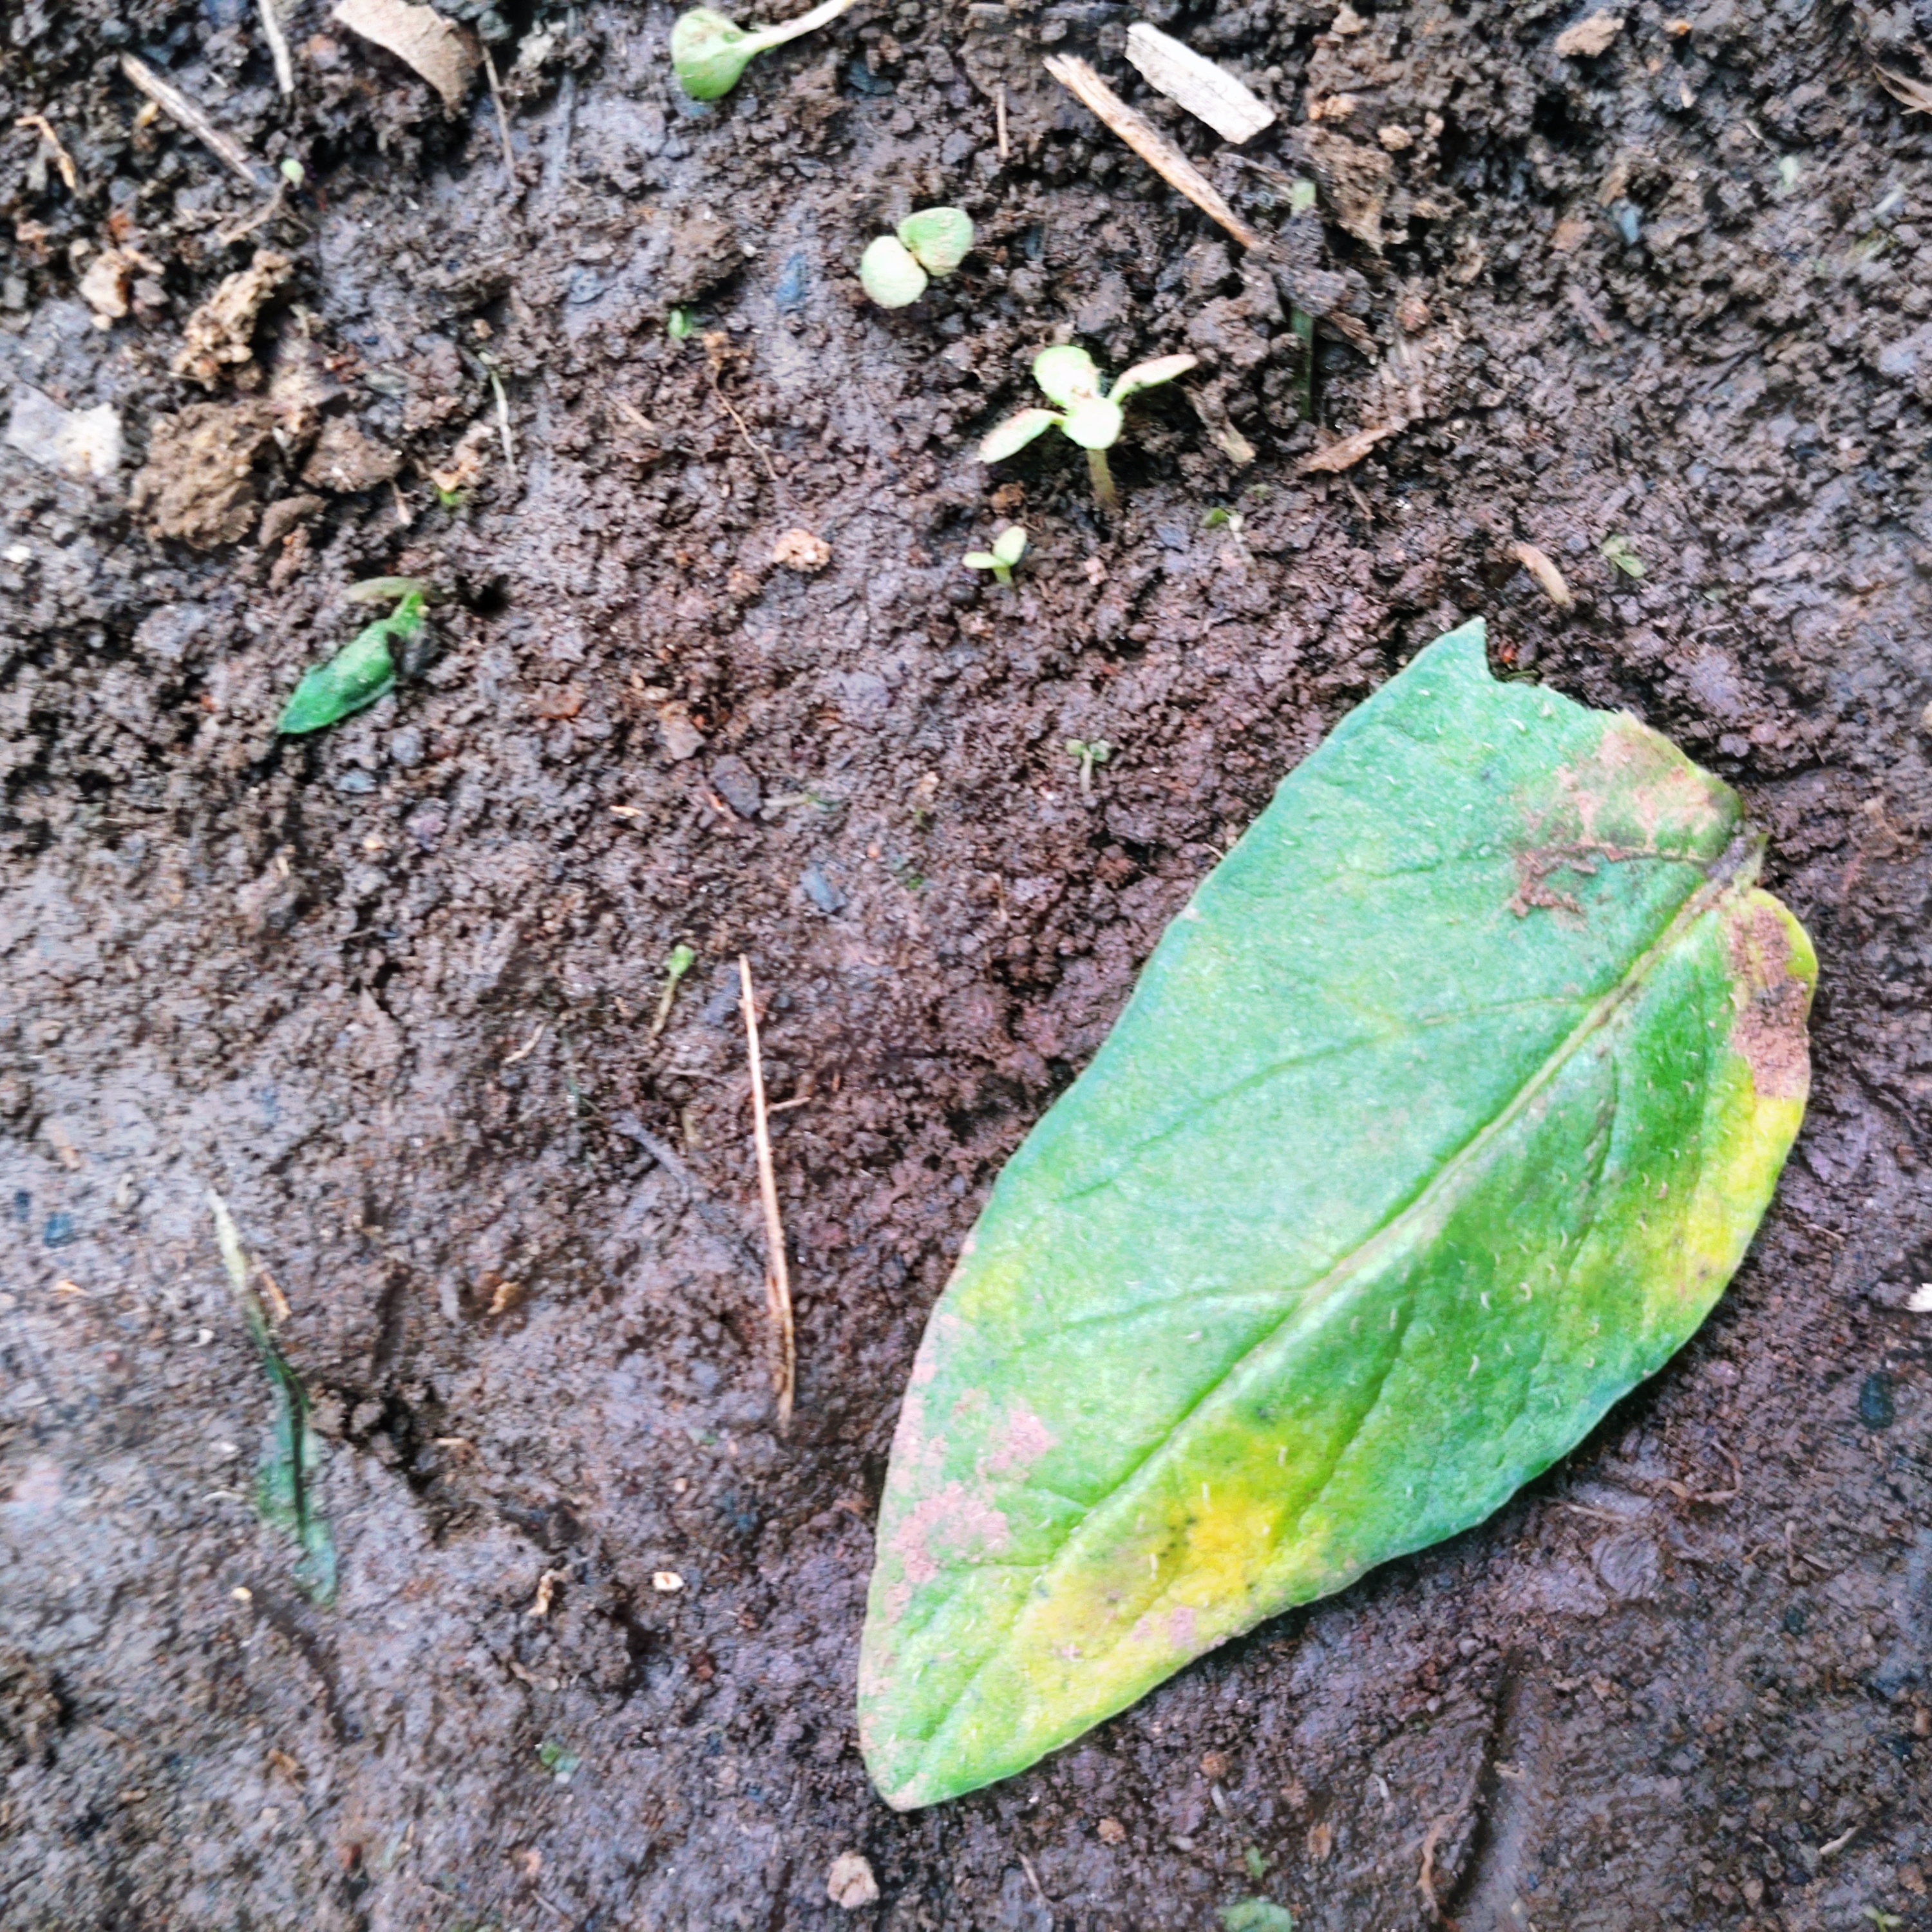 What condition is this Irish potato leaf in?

late blight
